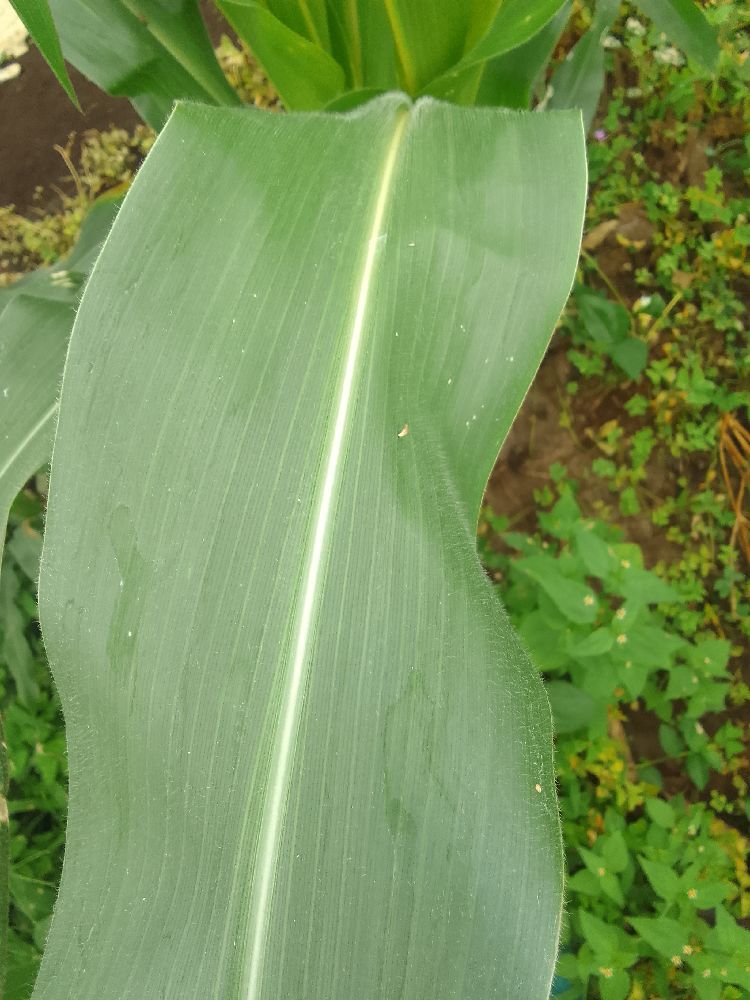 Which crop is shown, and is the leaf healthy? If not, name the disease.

maize, healthy
